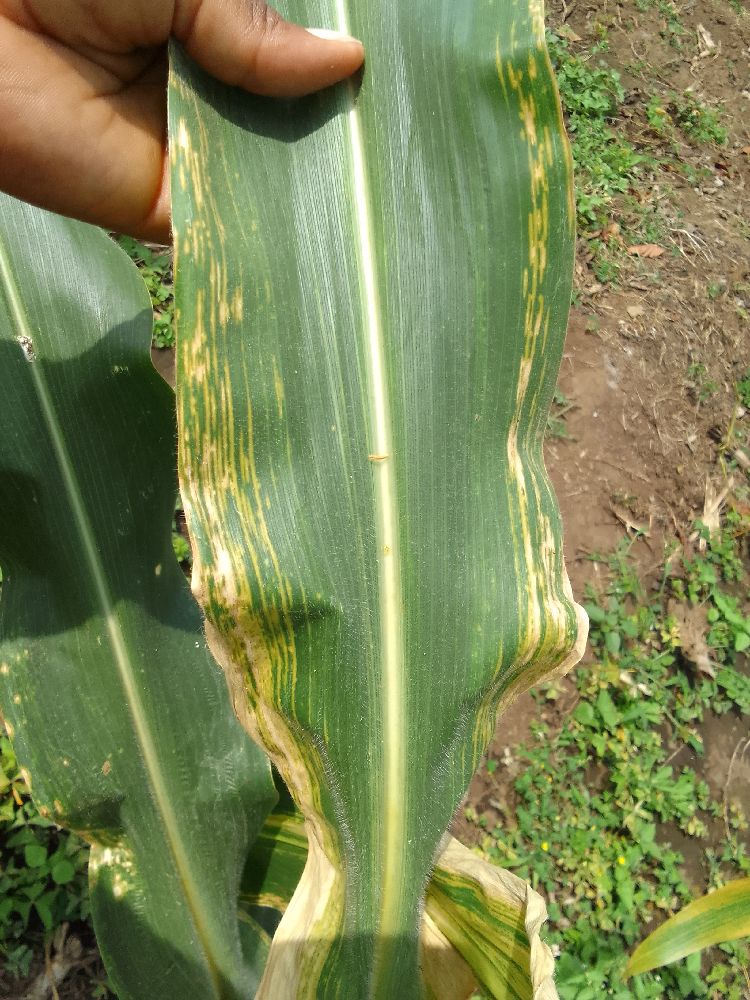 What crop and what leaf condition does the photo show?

maize, maize lethal necrosis
